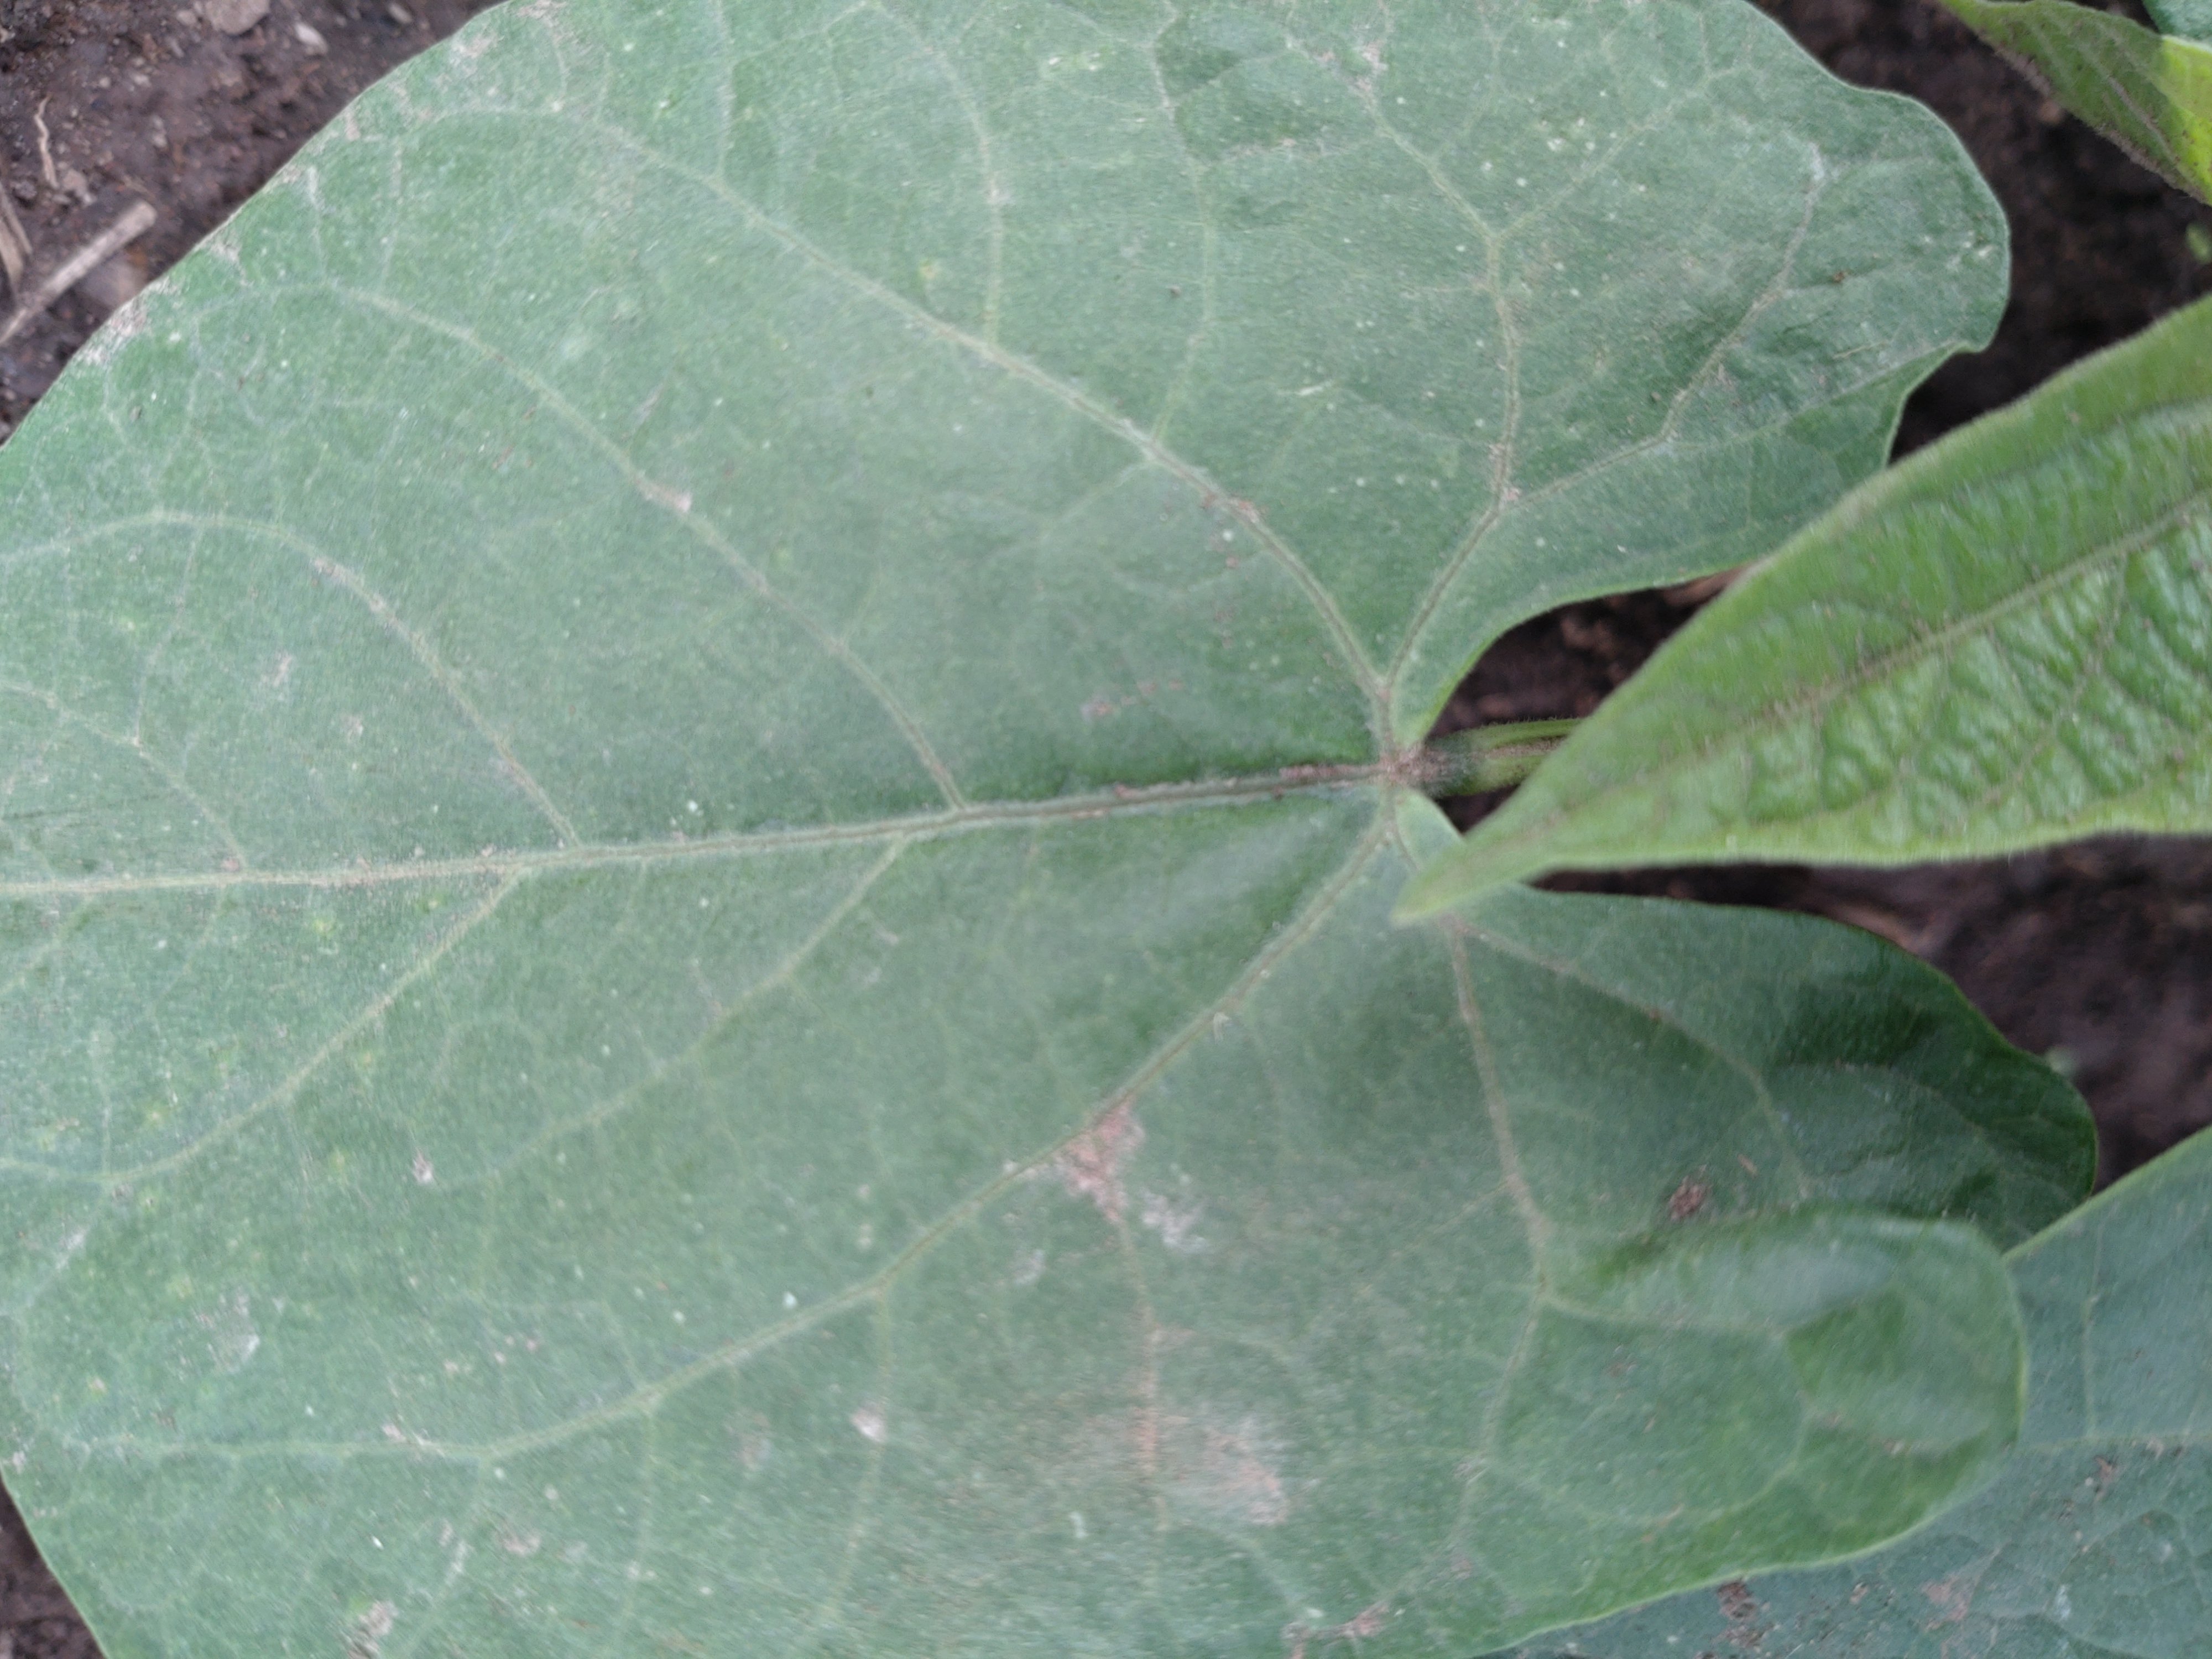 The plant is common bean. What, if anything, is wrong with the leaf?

healthy
